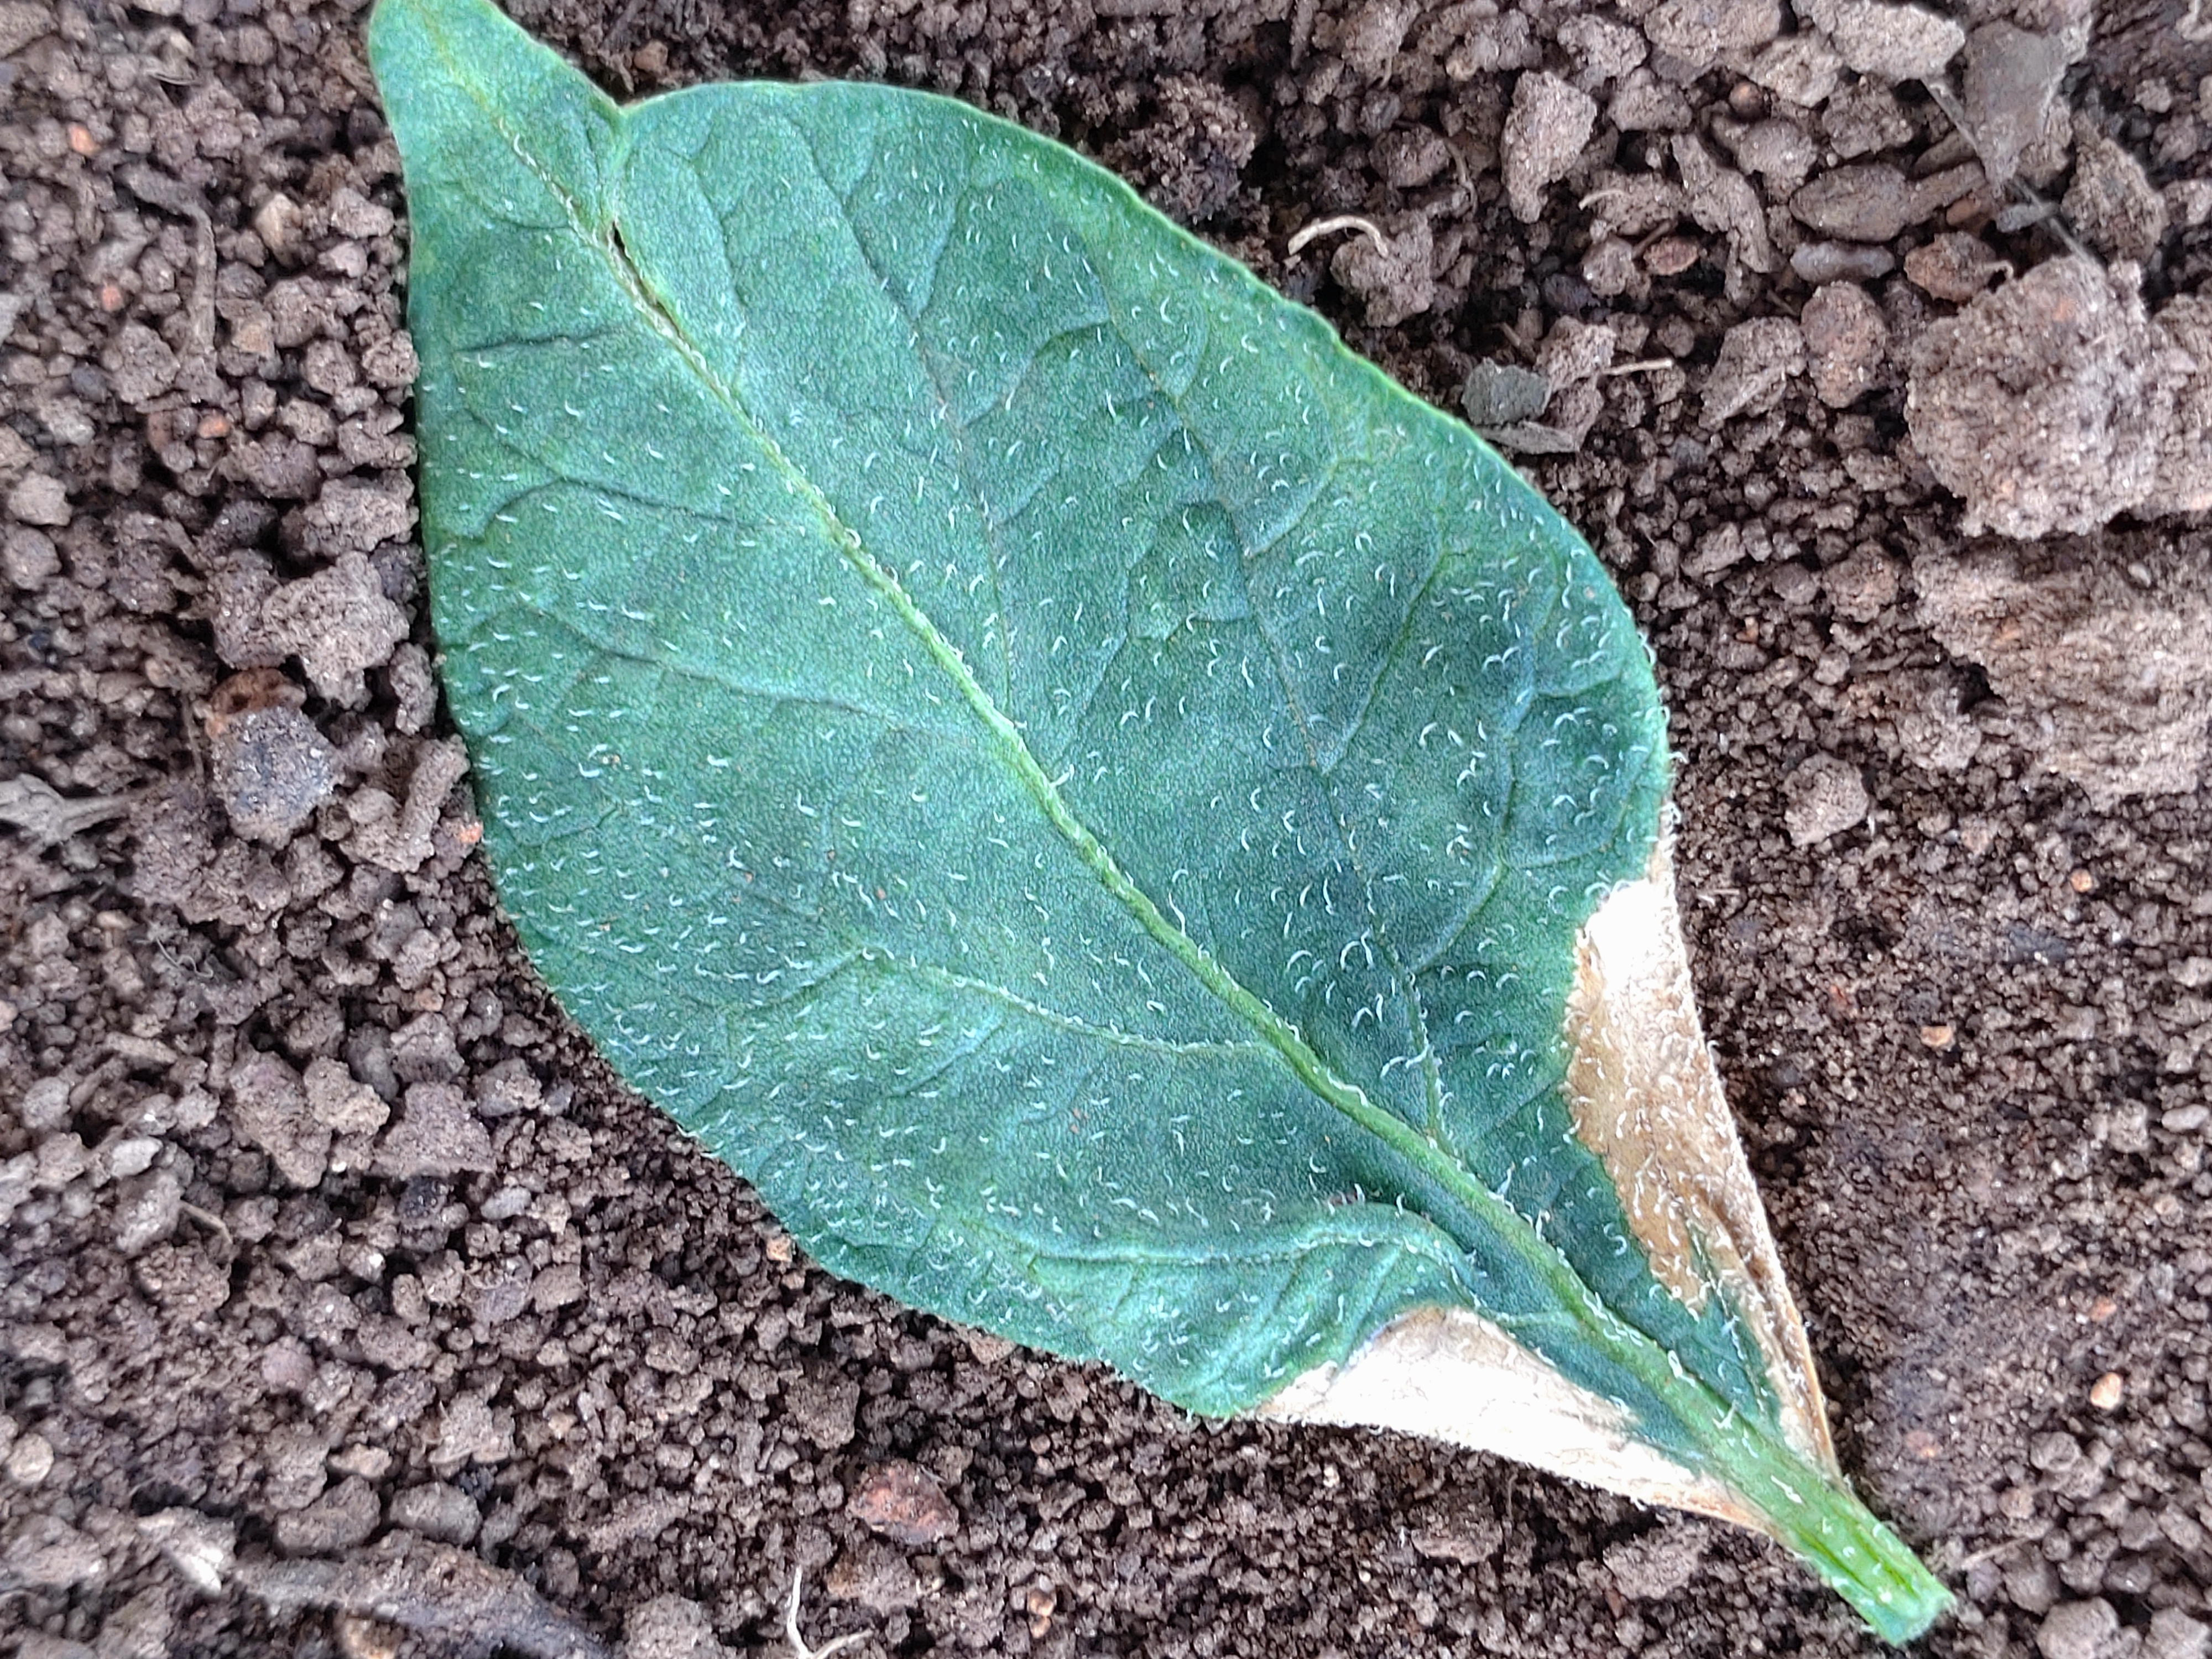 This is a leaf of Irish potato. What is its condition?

early blight
